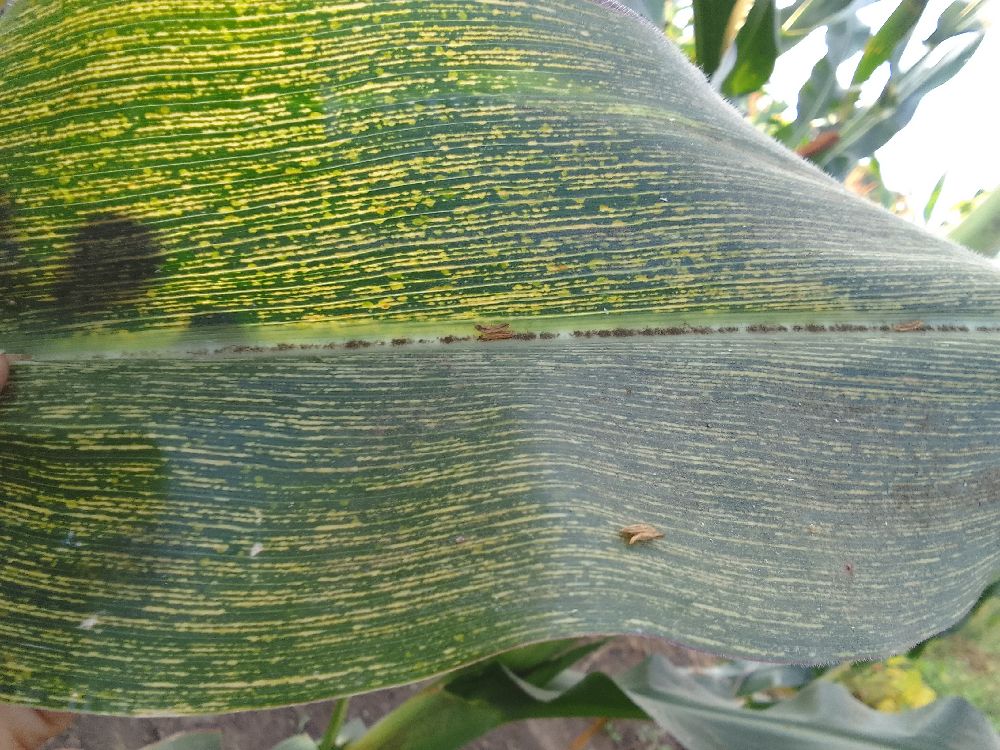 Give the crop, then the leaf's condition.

maize, maize streak virus
